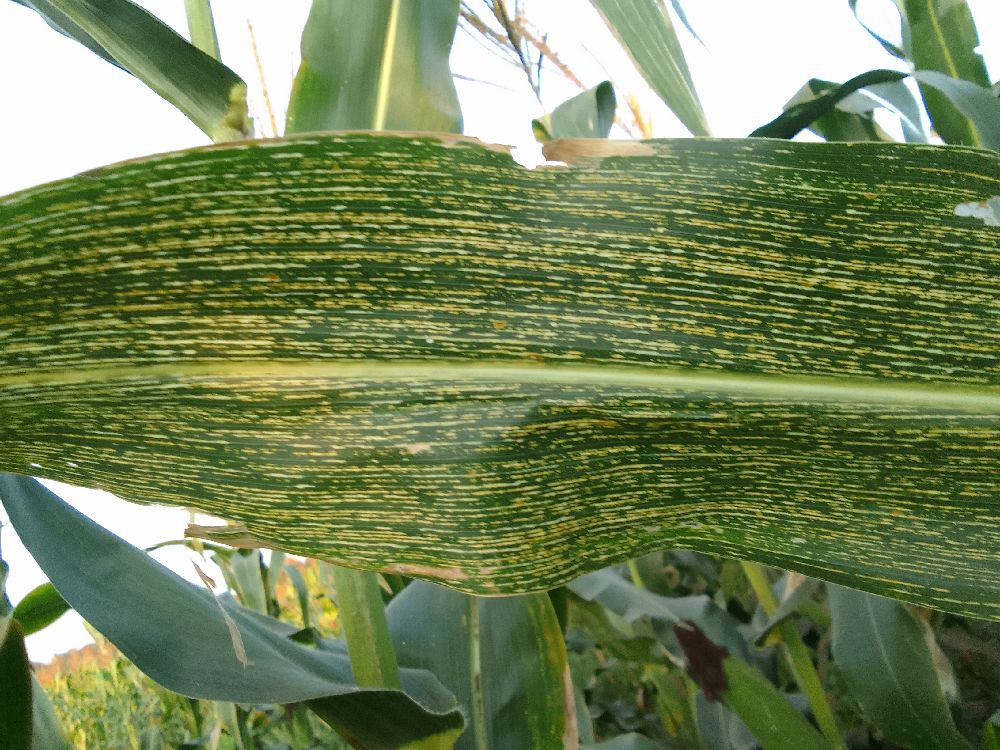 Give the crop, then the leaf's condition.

maize, maize streak virus
